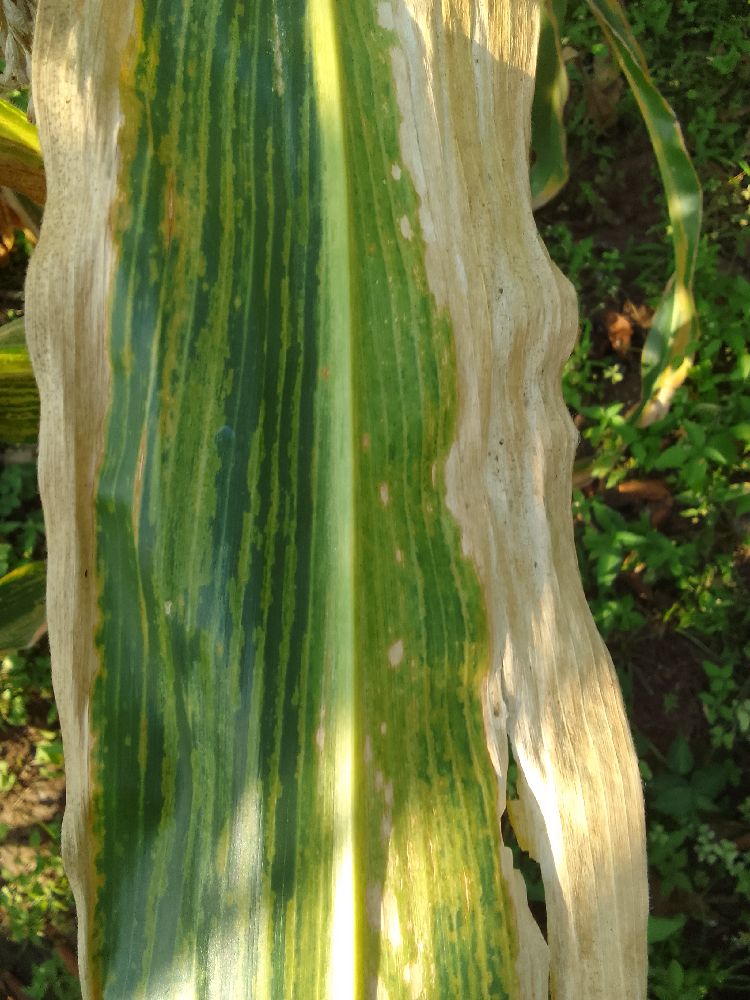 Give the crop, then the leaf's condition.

maize, maize lethal necrosis
